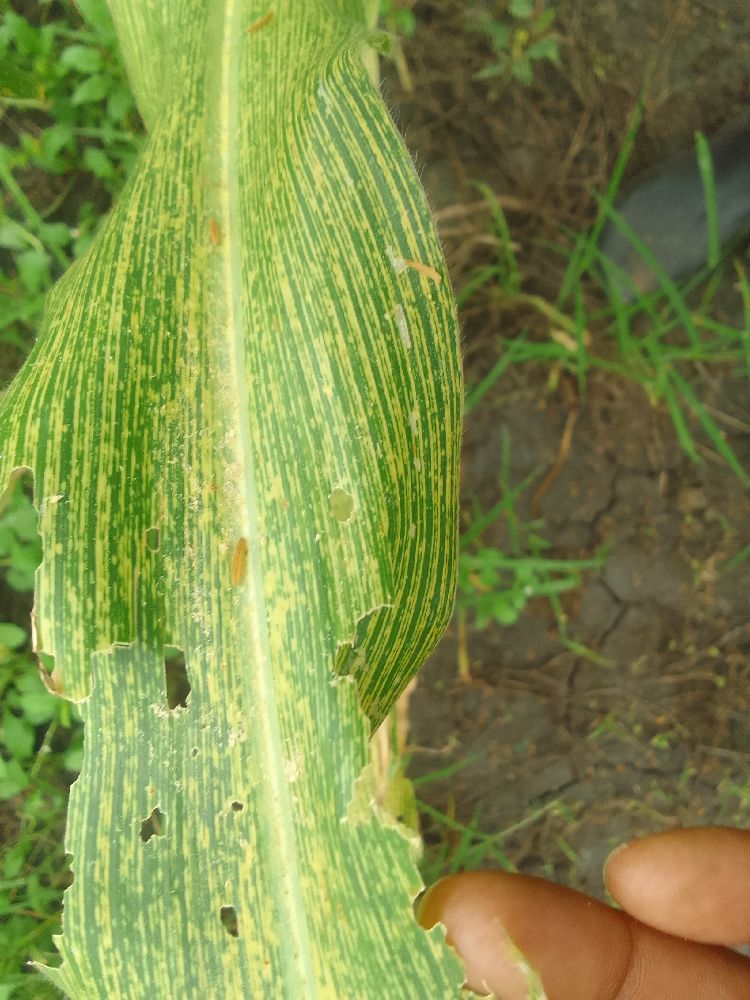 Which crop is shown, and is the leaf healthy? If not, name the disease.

maize, maize streak virus
